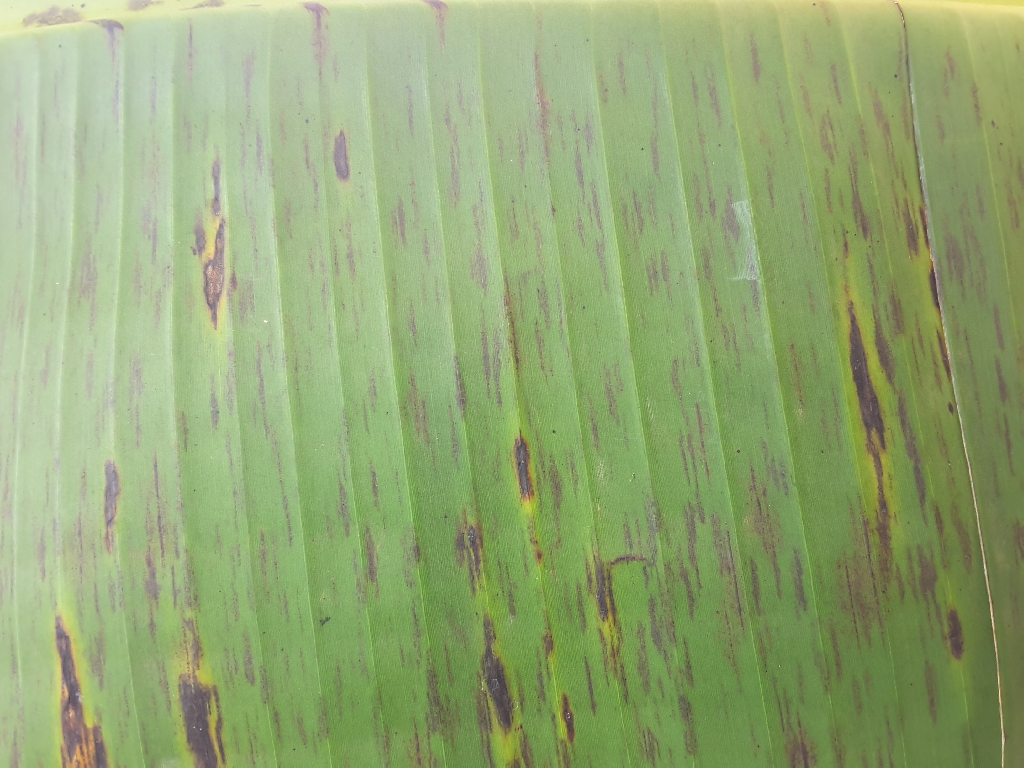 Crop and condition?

banana, black sigatoka
